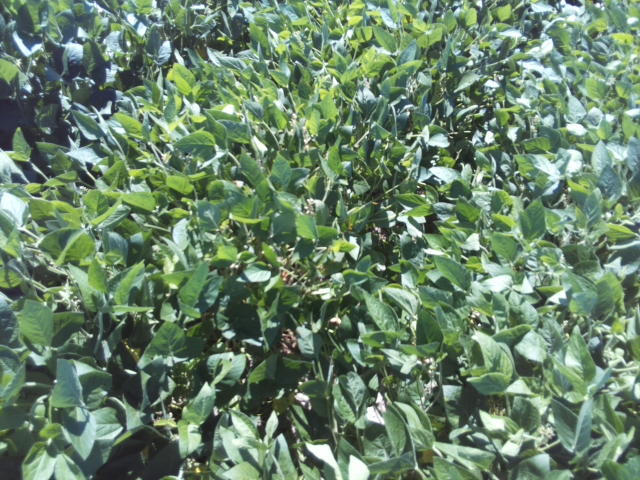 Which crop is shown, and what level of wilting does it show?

soybean, leaflets folding inward at secondary pulvinus with no turgor loss in leaflets or petioles
